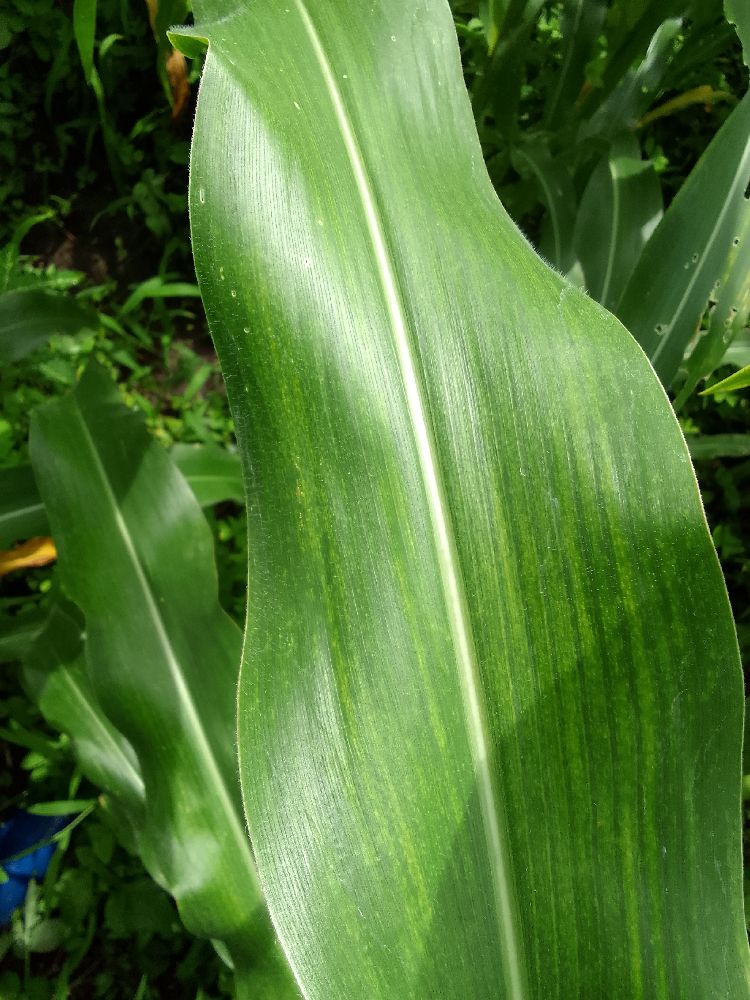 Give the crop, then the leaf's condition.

maize, maize lethal necrosis
